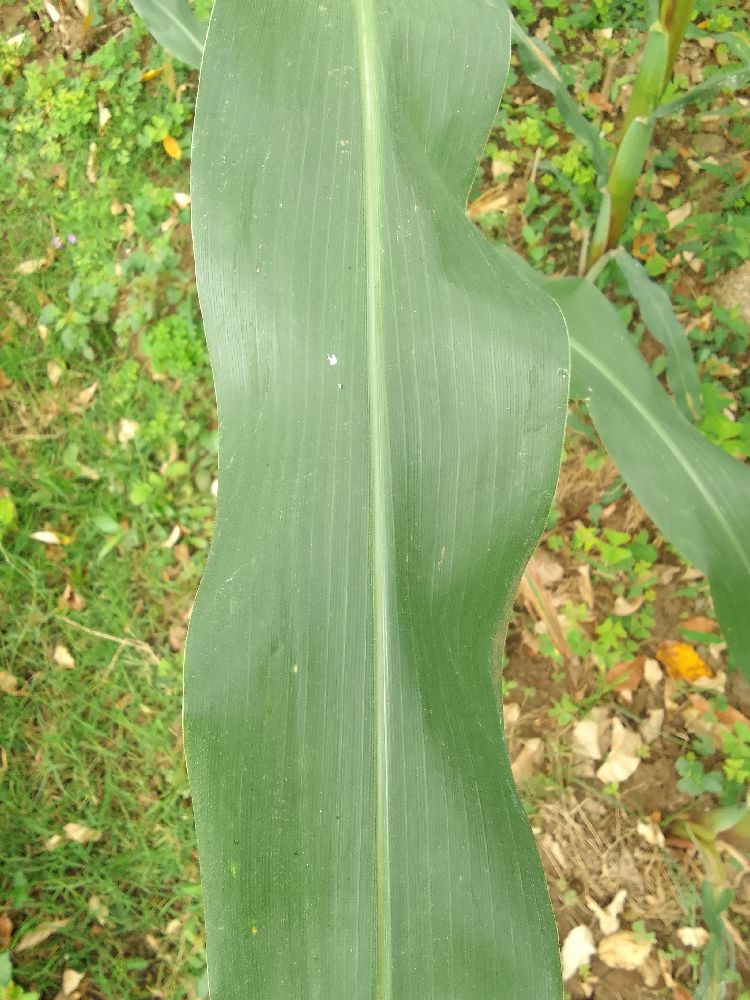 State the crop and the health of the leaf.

maize, healthy
